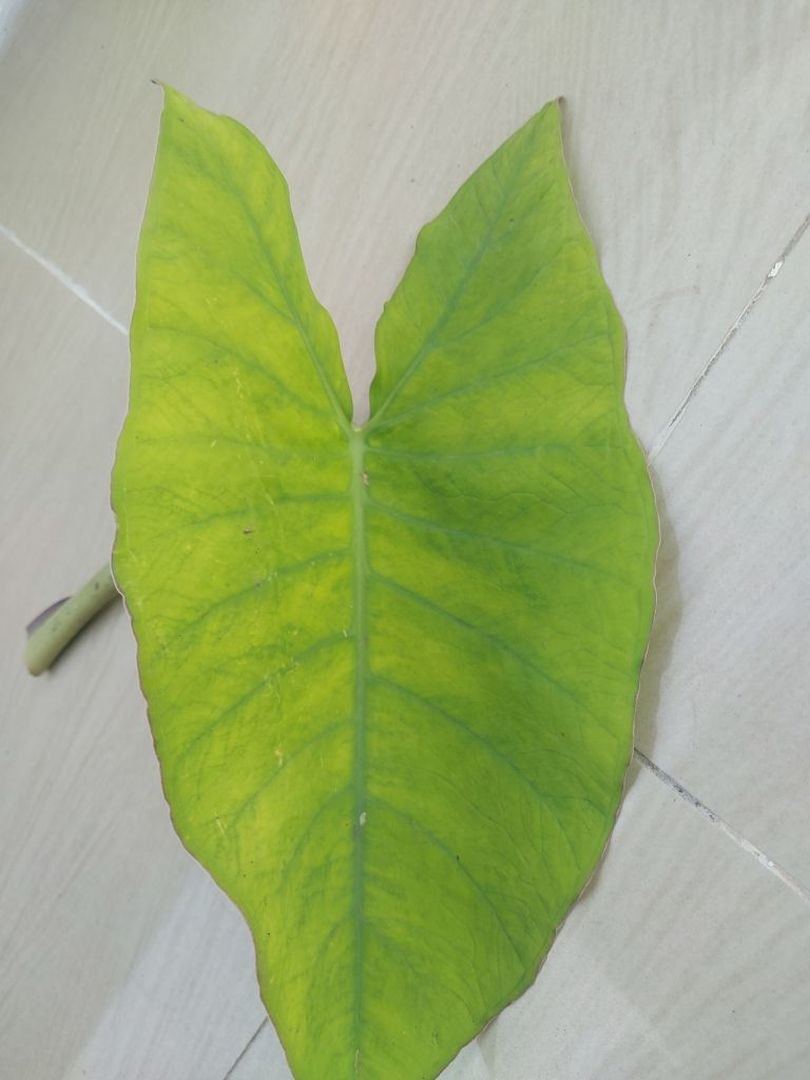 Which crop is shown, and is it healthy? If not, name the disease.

taro, mosaic
